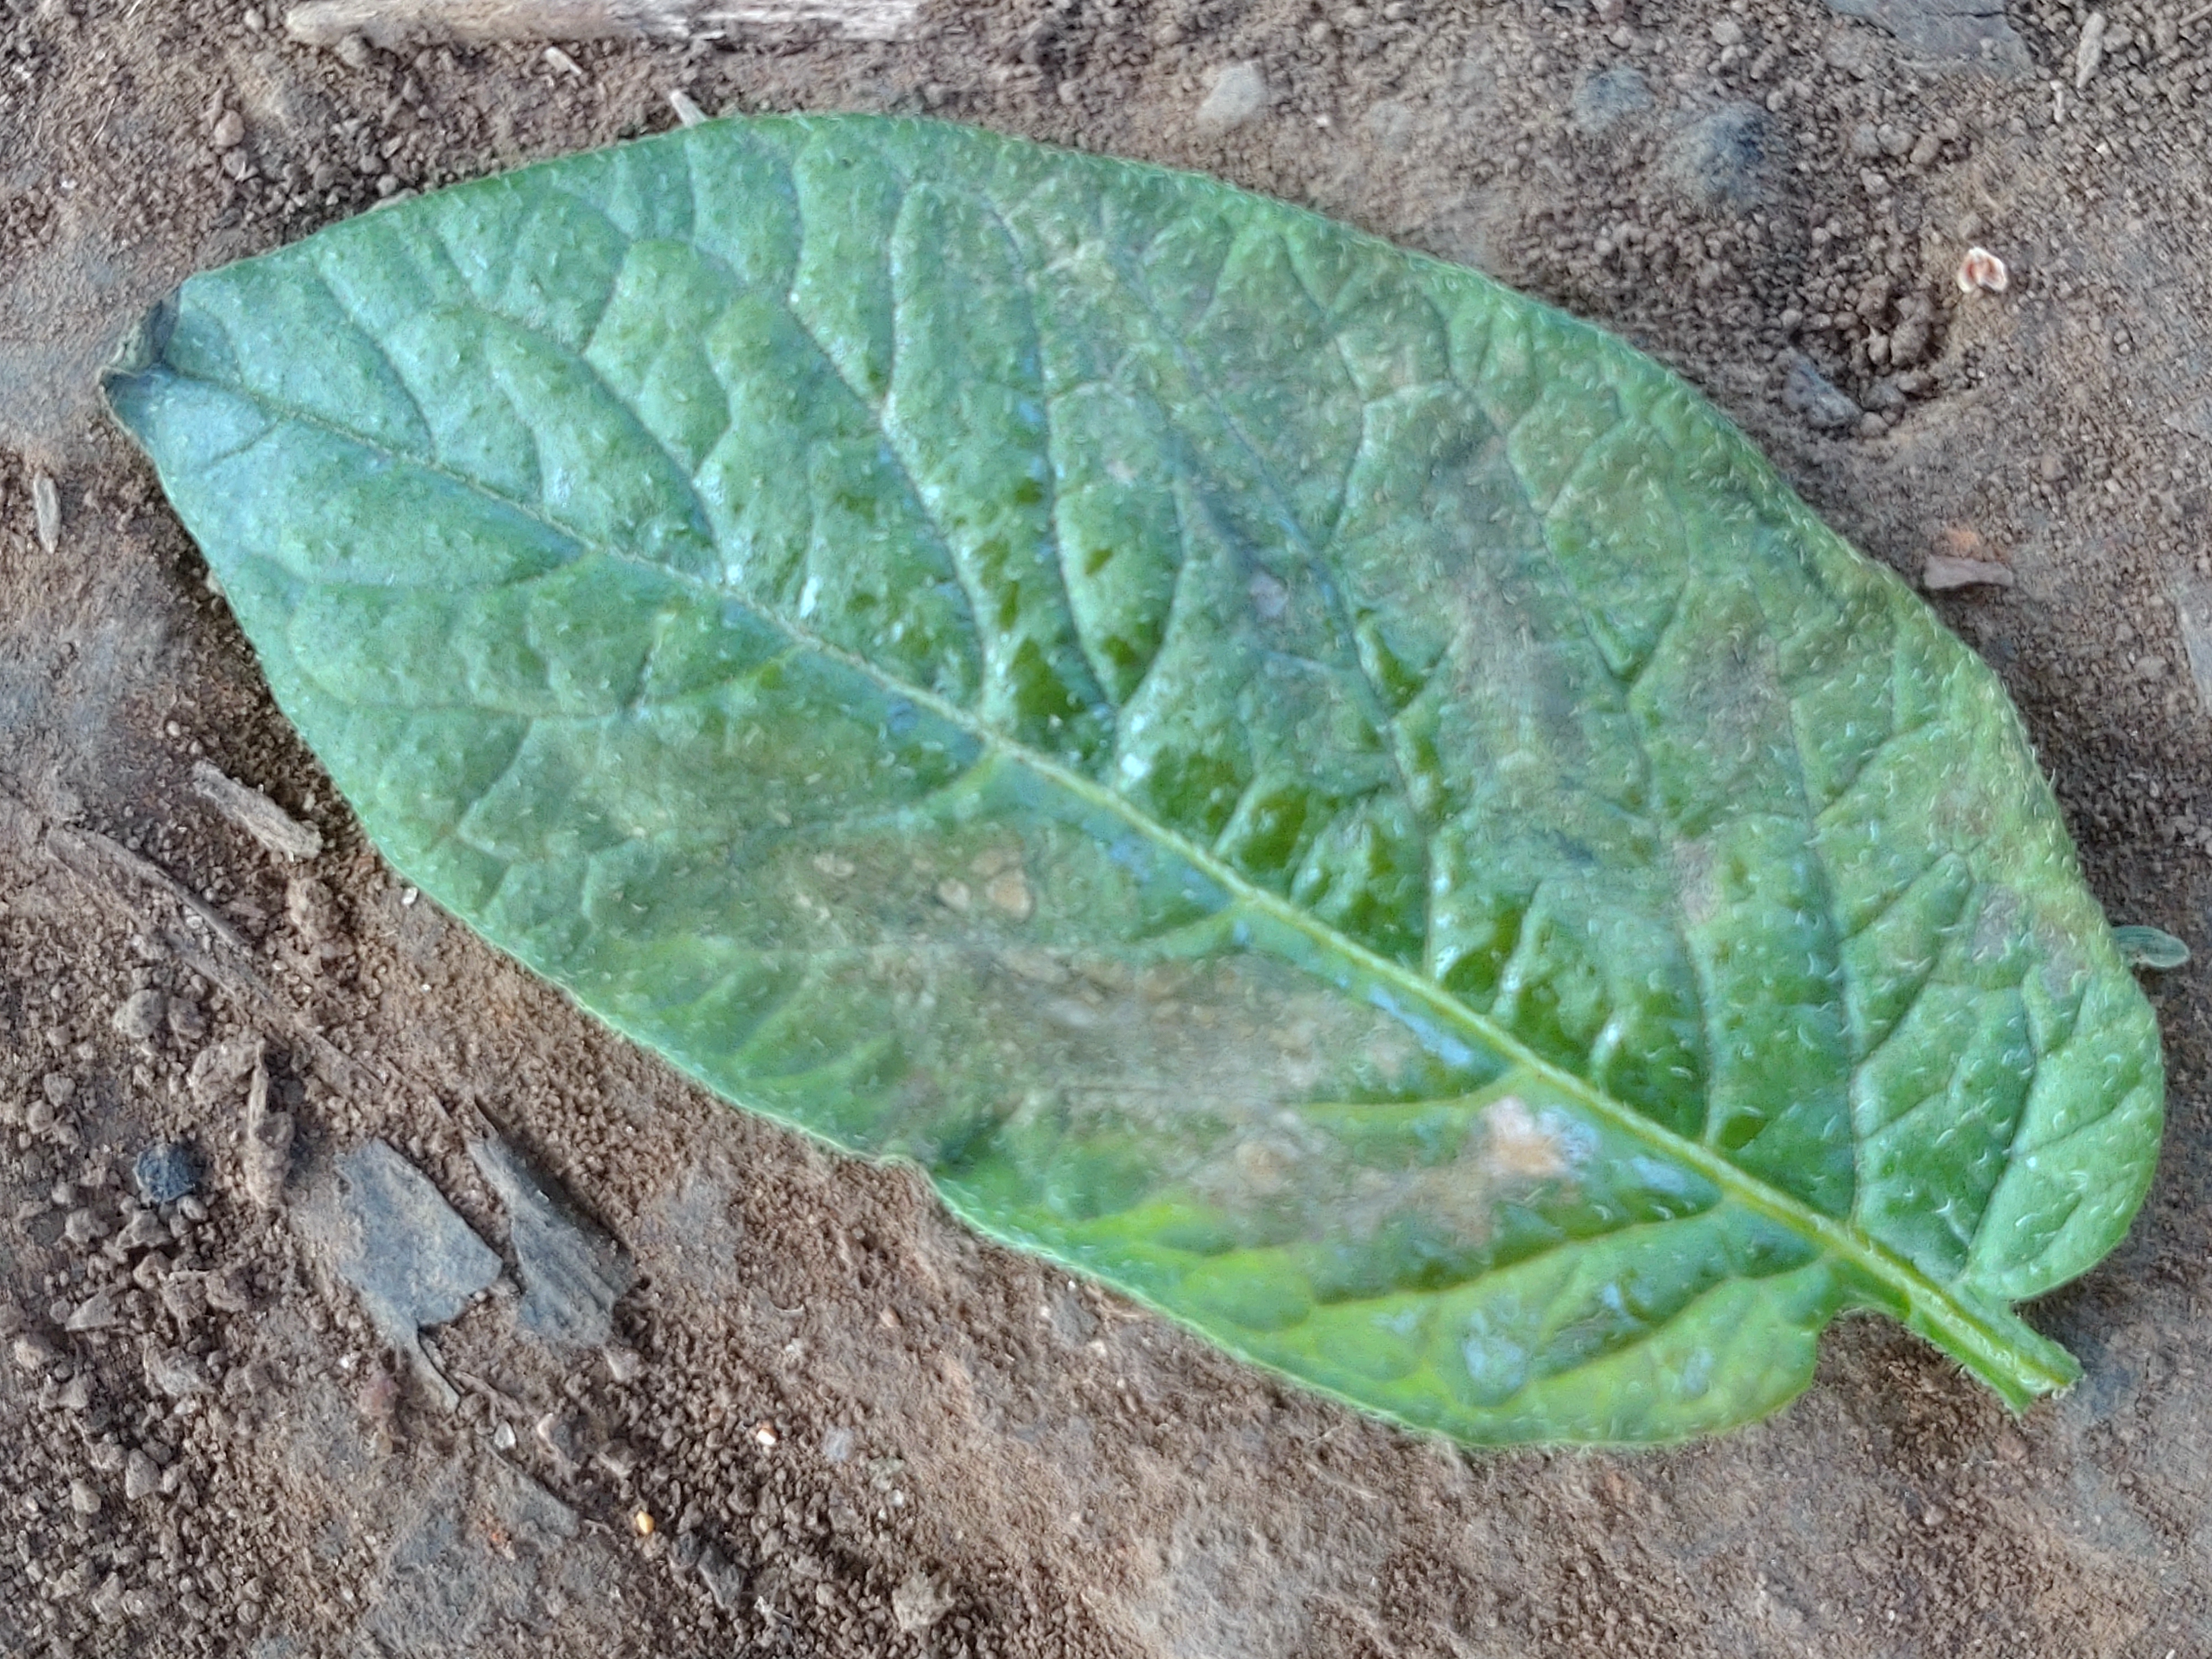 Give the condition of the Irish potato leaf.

early blight
